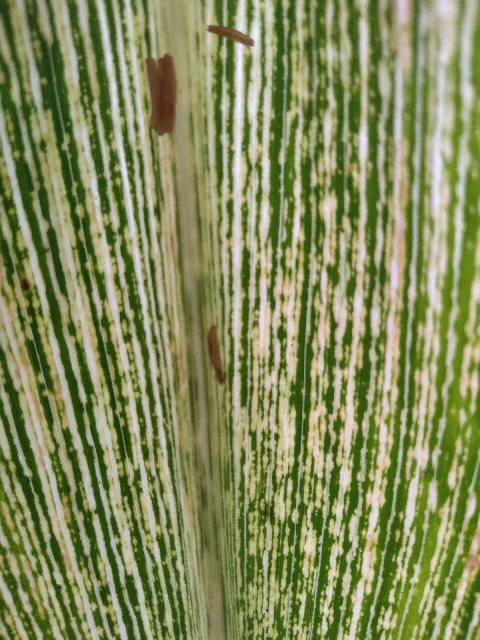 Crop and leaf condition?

maize, maize streak virus
